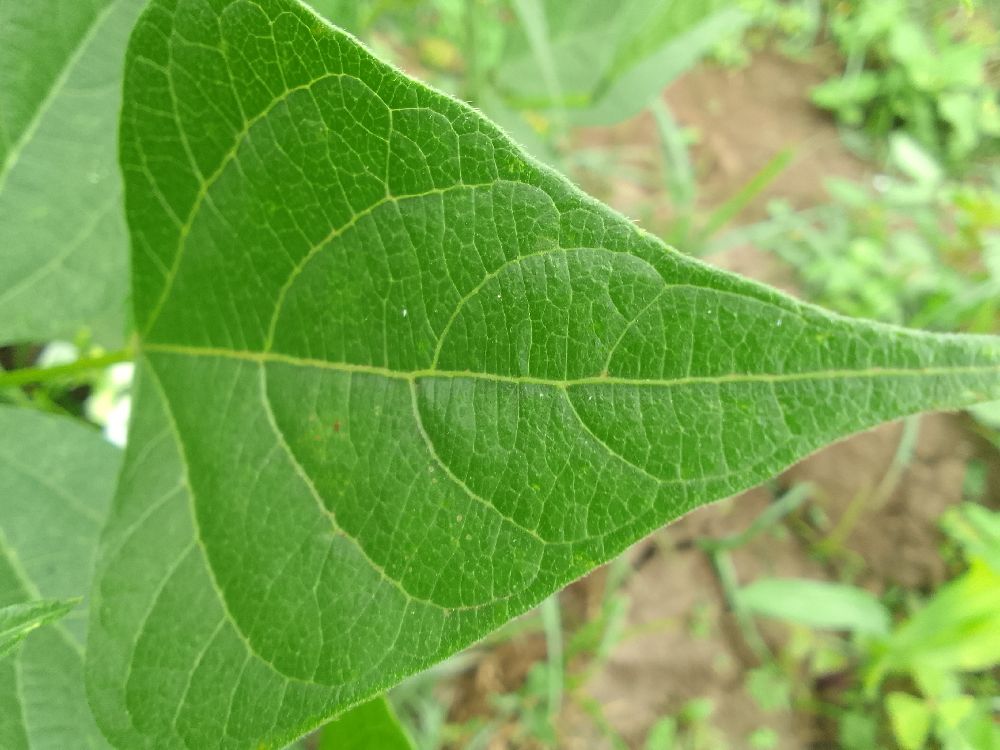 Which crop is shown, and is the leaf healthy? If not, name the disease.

common bean, healthy
